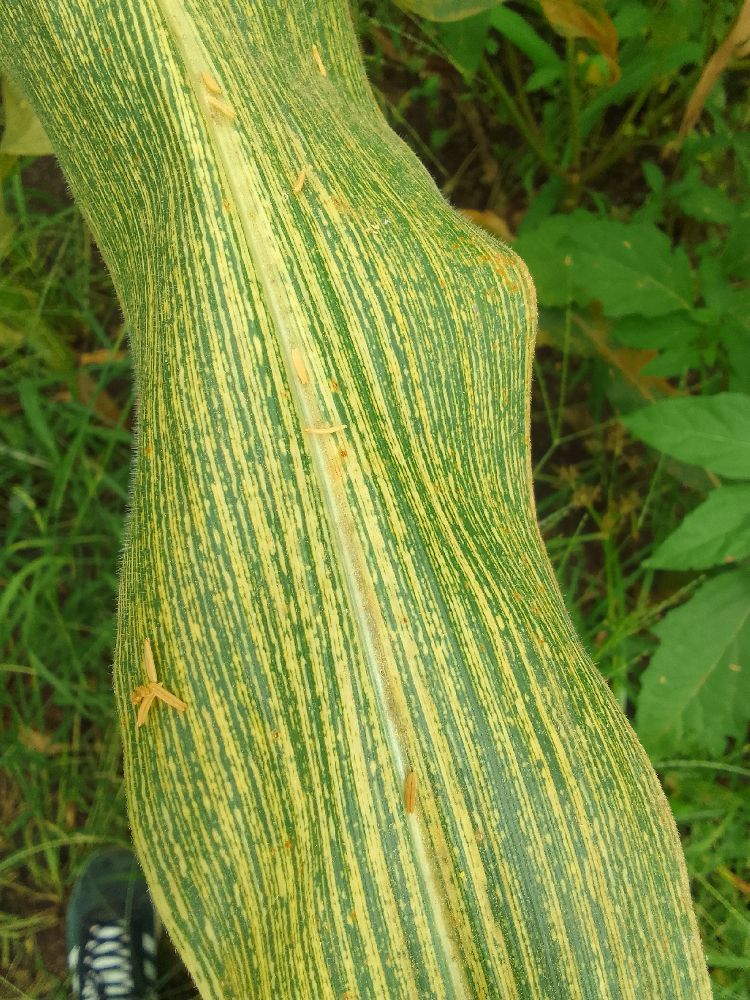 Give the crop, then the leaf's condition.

maize, maize streak virus
